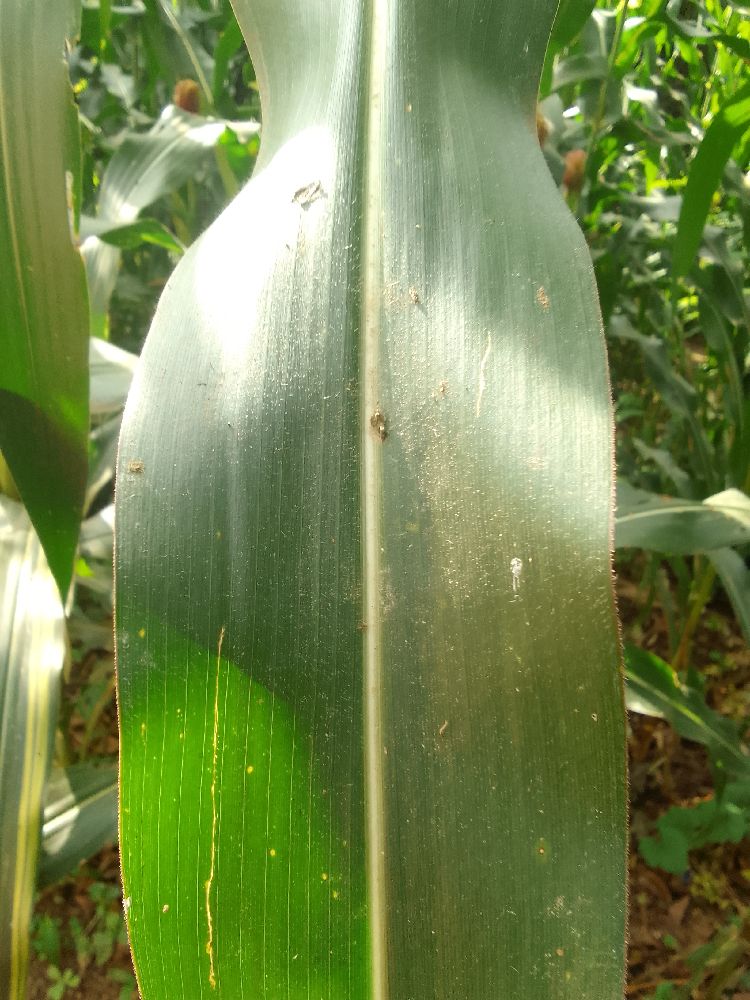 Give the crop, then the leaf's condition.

maize, healthy
